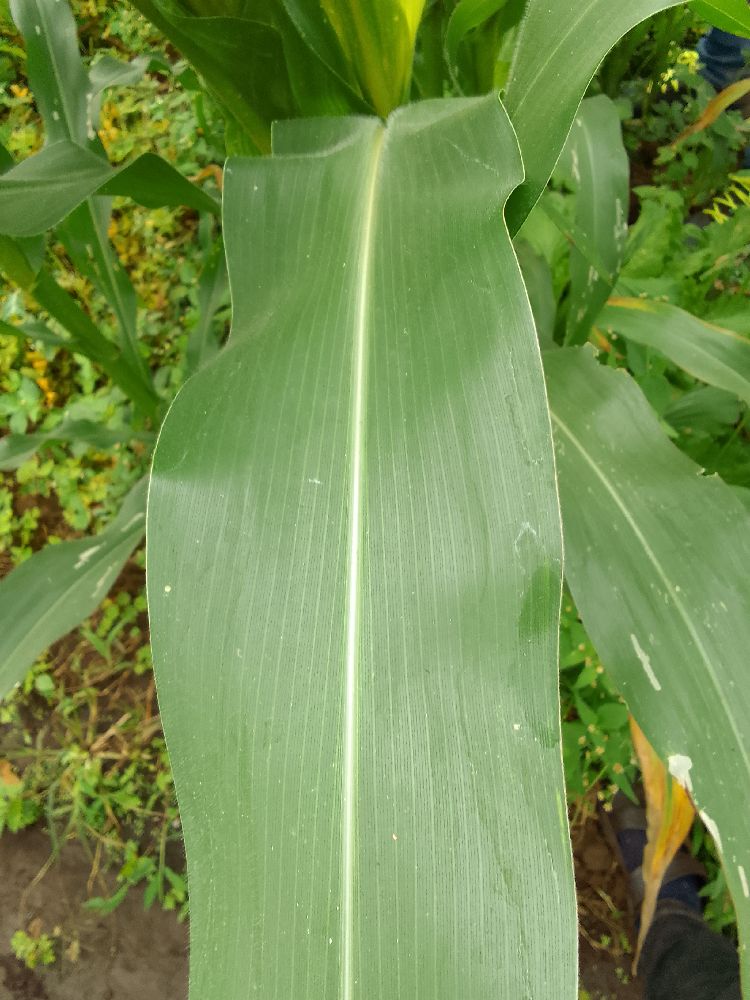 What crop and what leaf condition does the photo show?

maize, healthy
